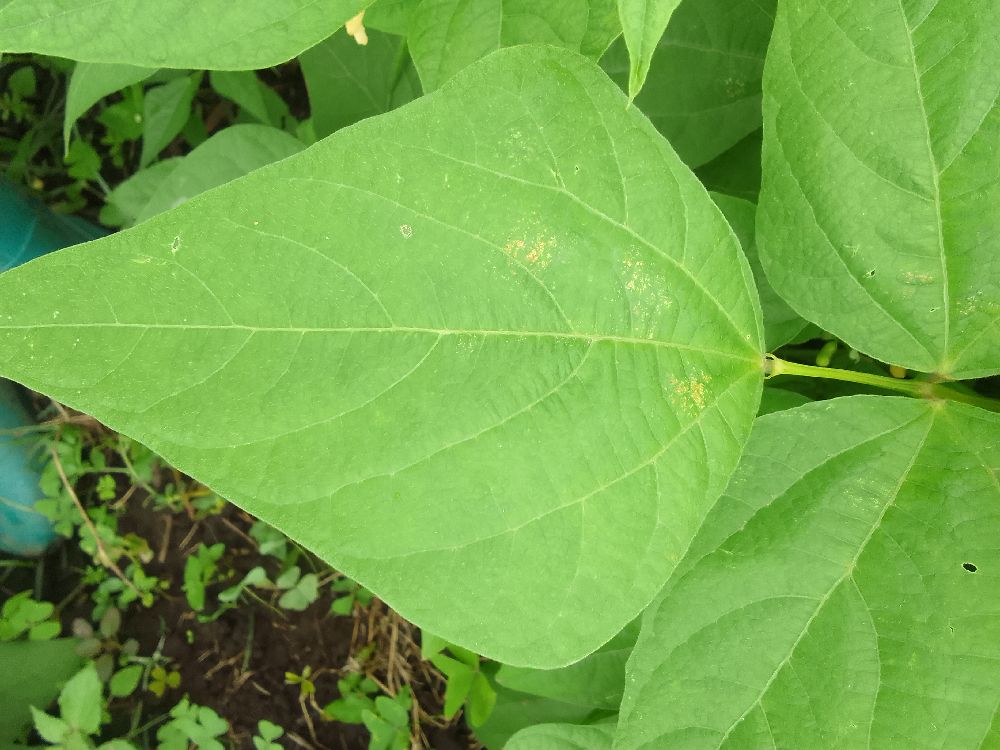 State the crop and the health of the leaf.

common bean, healthy
